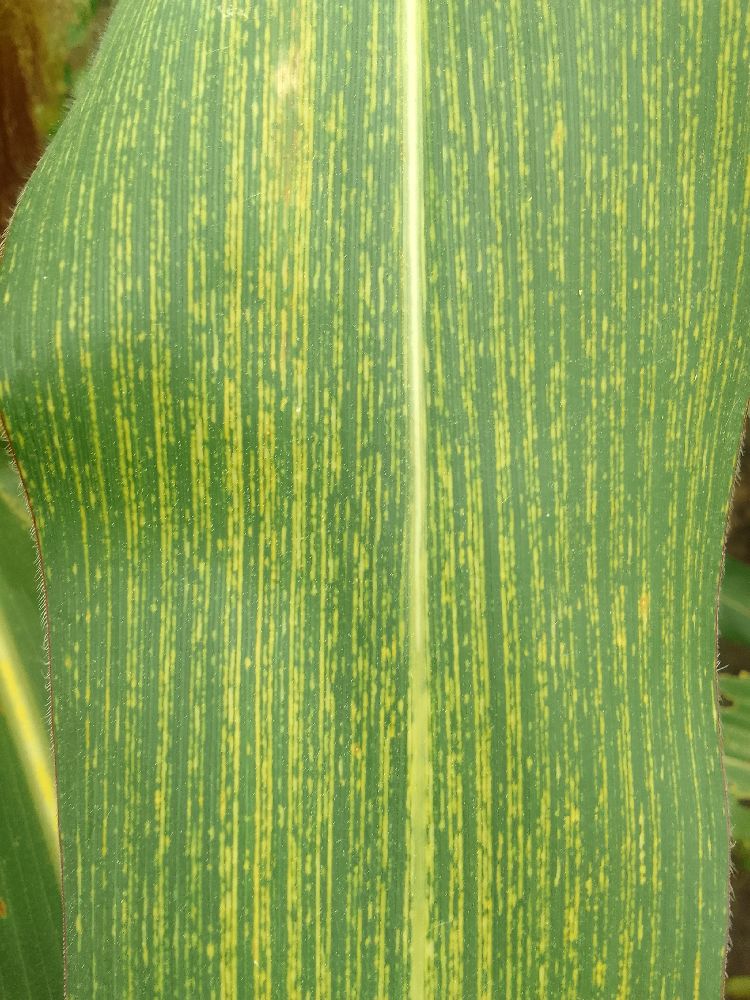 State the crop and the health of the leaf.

maize, maize streak virus
